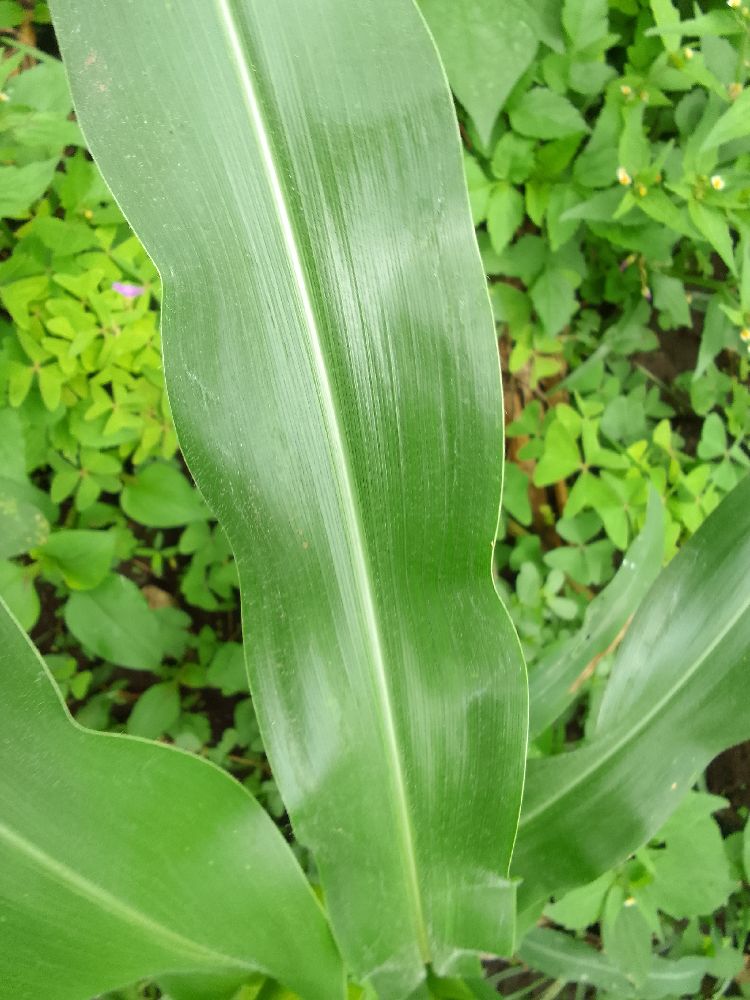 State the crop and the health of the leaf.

maize, healthy
